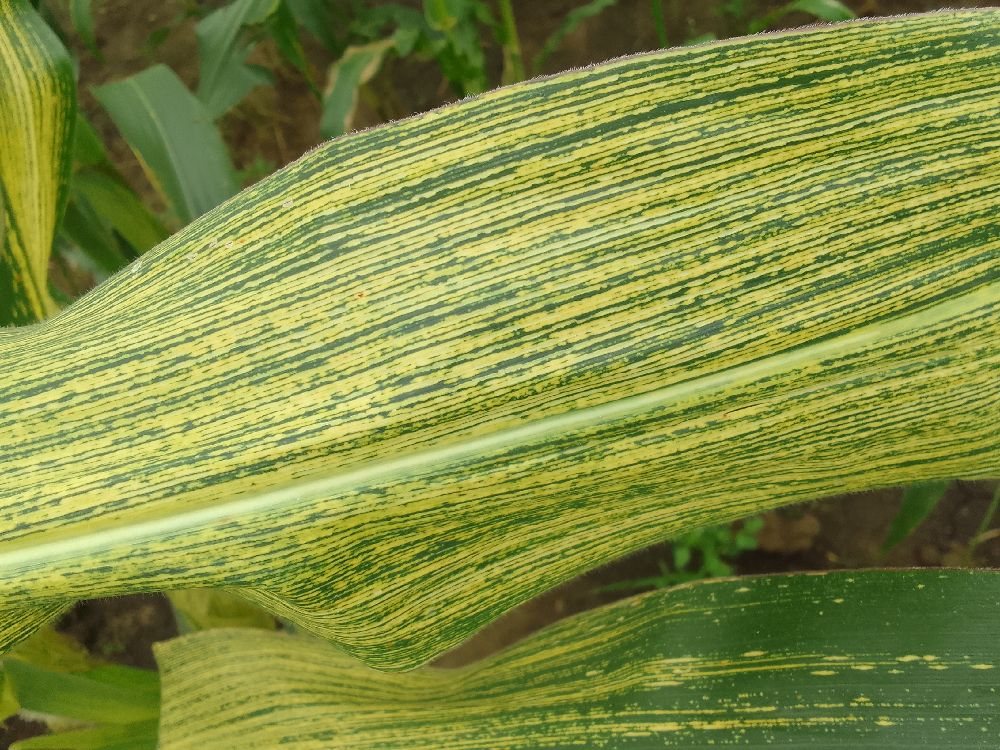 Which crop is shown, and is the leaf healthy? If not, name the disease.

maize, maize streak virus
